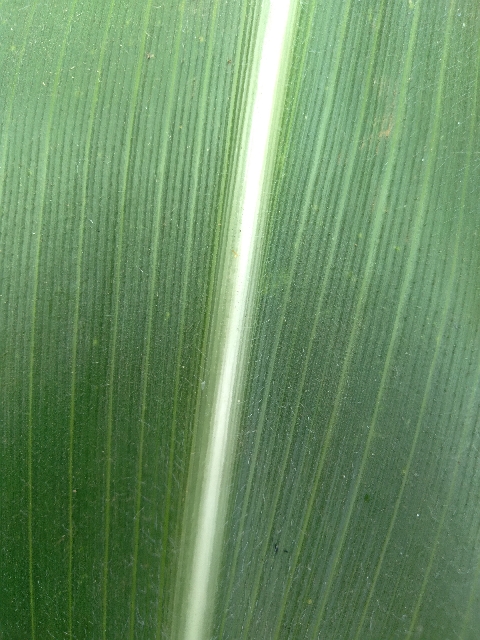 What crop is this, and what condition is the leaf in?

maize, healthy
